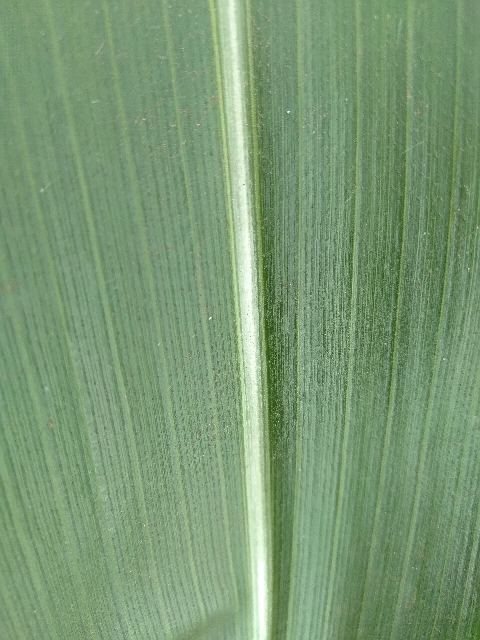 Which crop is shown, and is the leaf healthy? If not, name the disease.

maize, healthy
